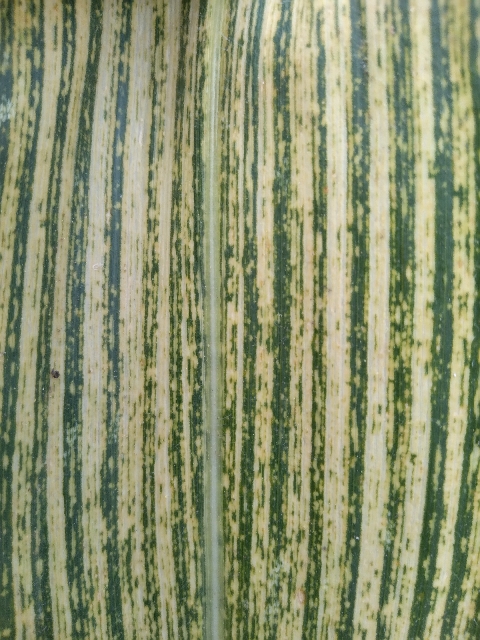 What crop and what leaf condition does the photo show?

maize, maize streak virus
